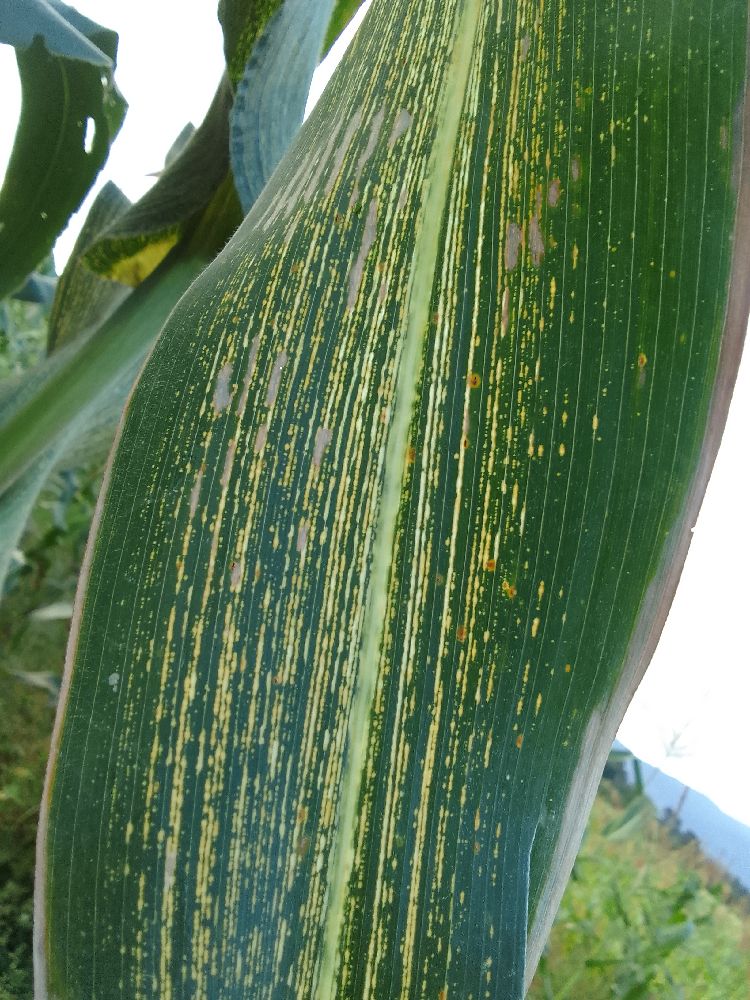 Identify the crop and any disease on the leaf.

maize, maize streak virus
